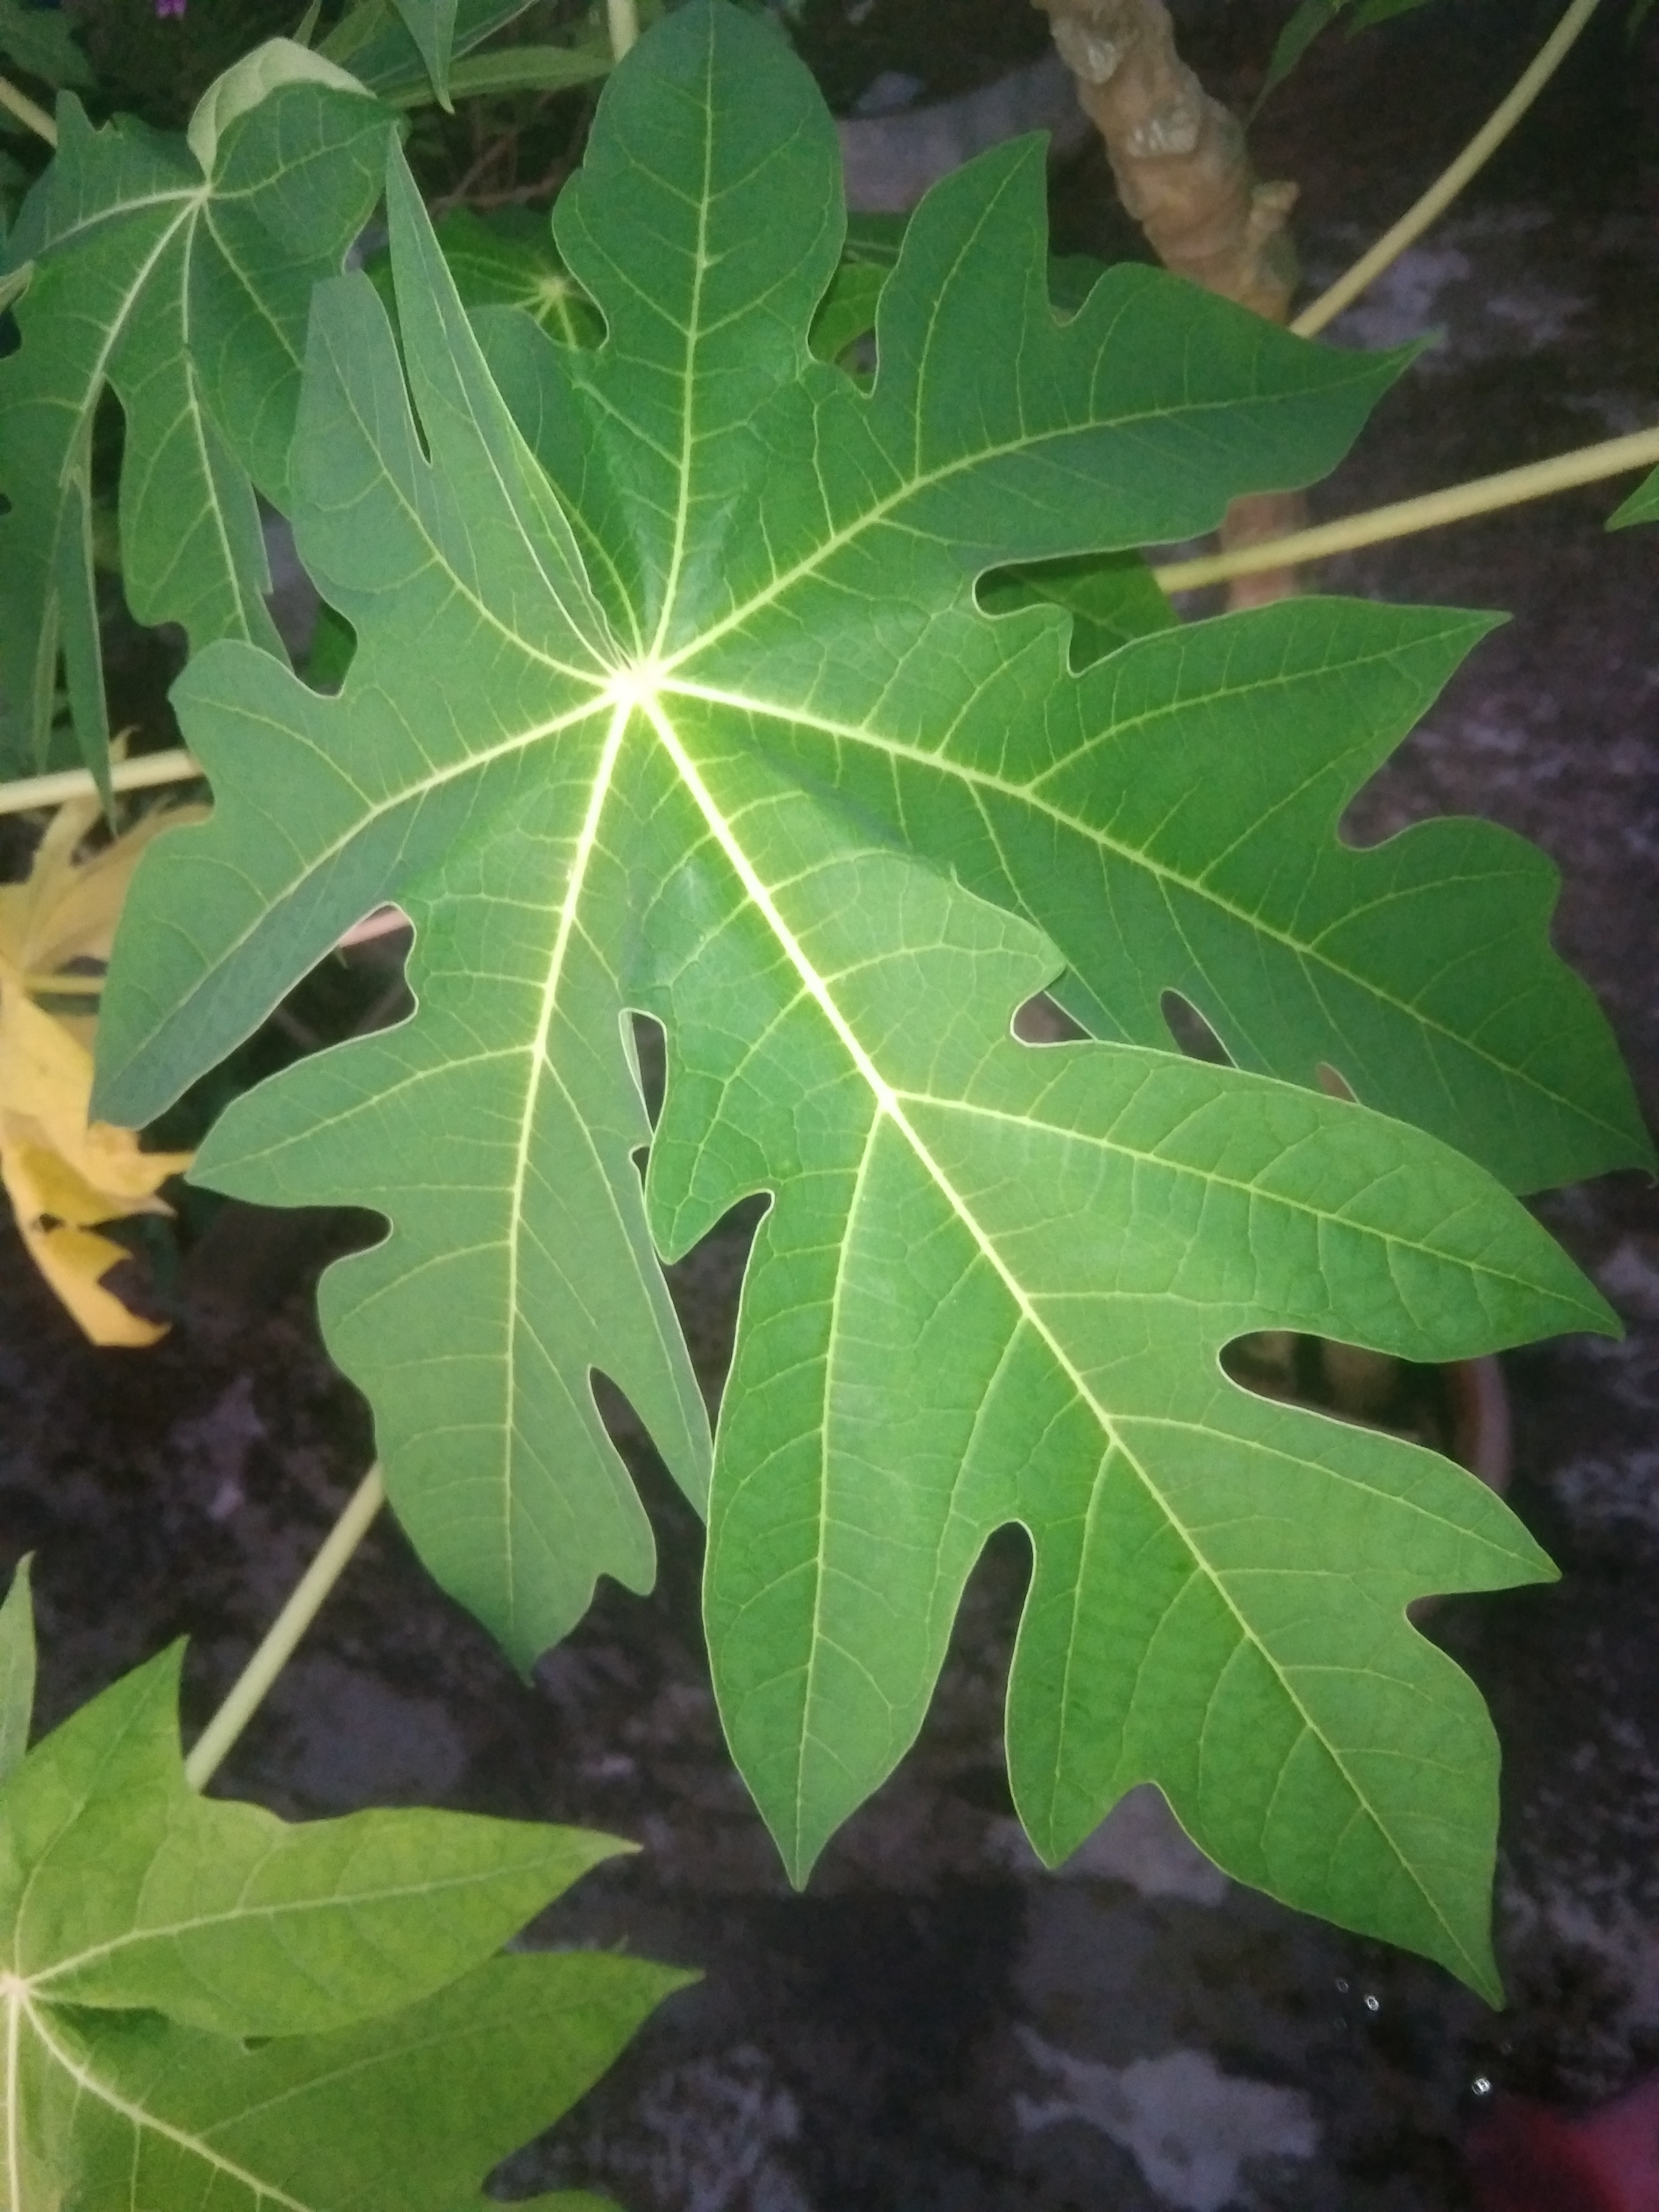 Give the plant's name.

papaya
